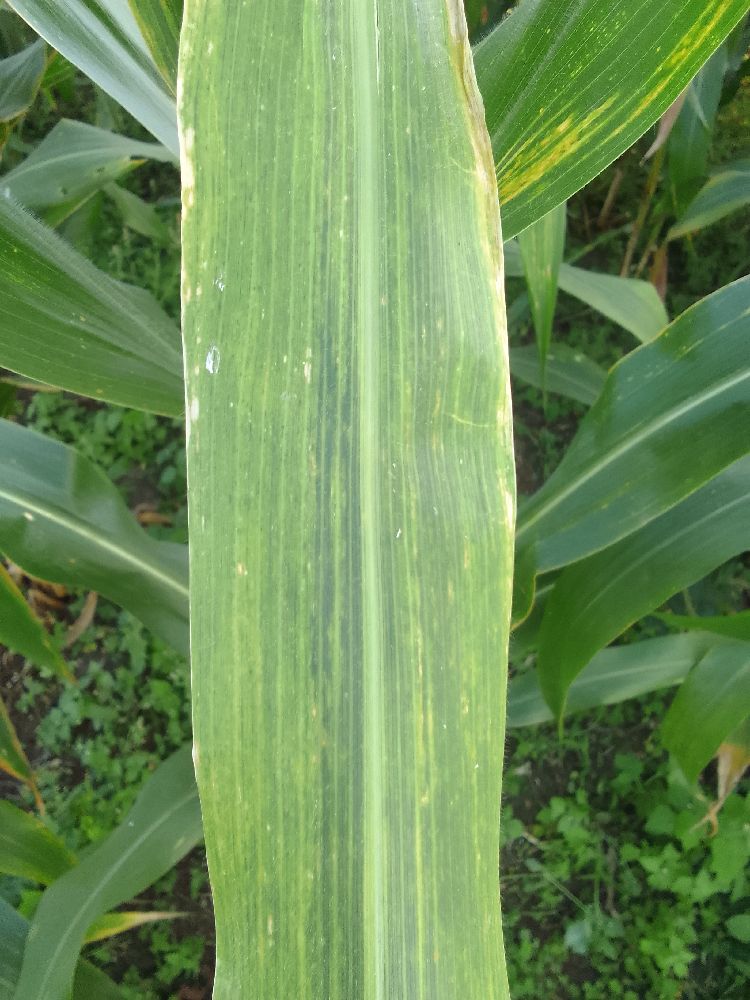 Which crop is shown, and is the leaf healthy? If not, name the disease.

maize, maize lethal necrosis
